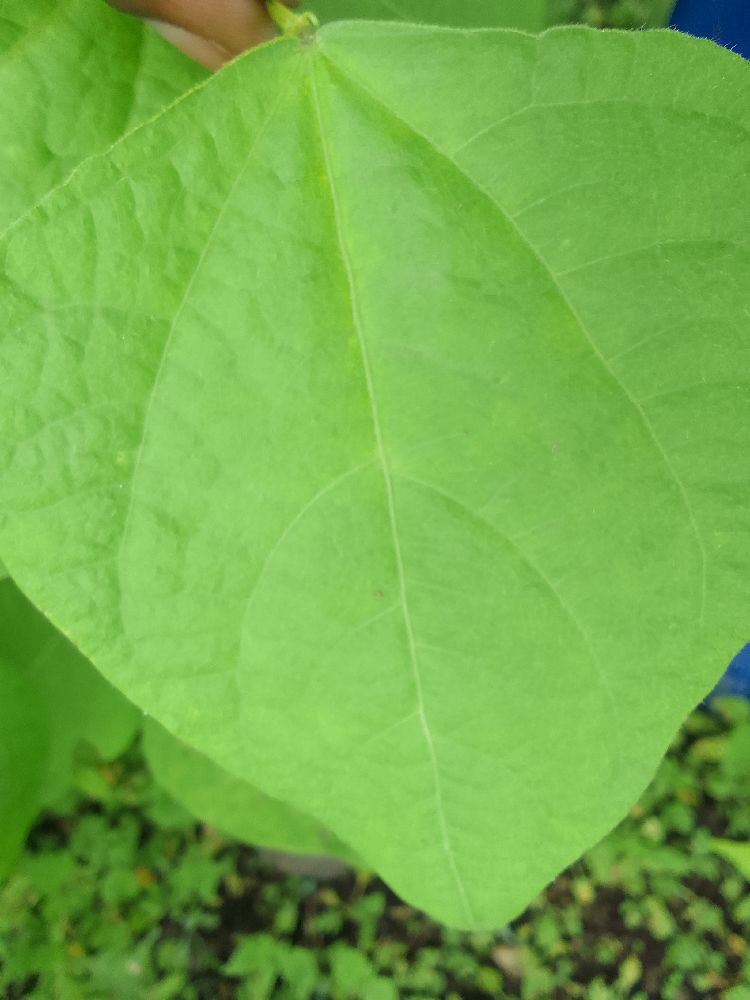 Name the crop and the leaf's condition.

common bean, healthy
